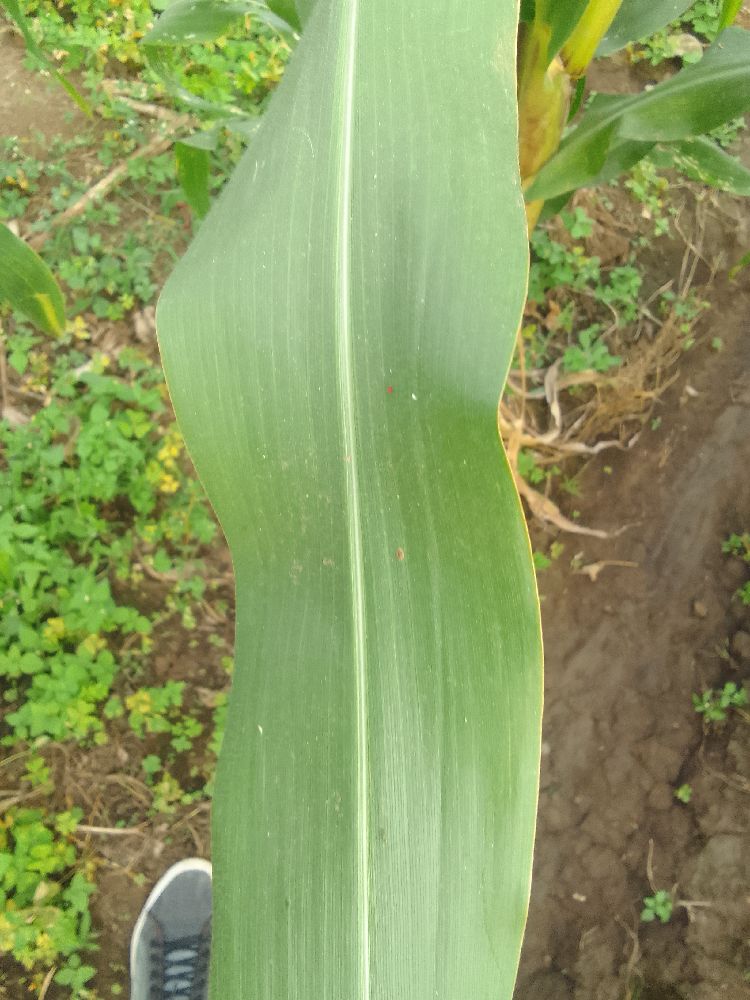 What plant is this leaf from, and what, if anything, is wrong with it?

maize, healthy
